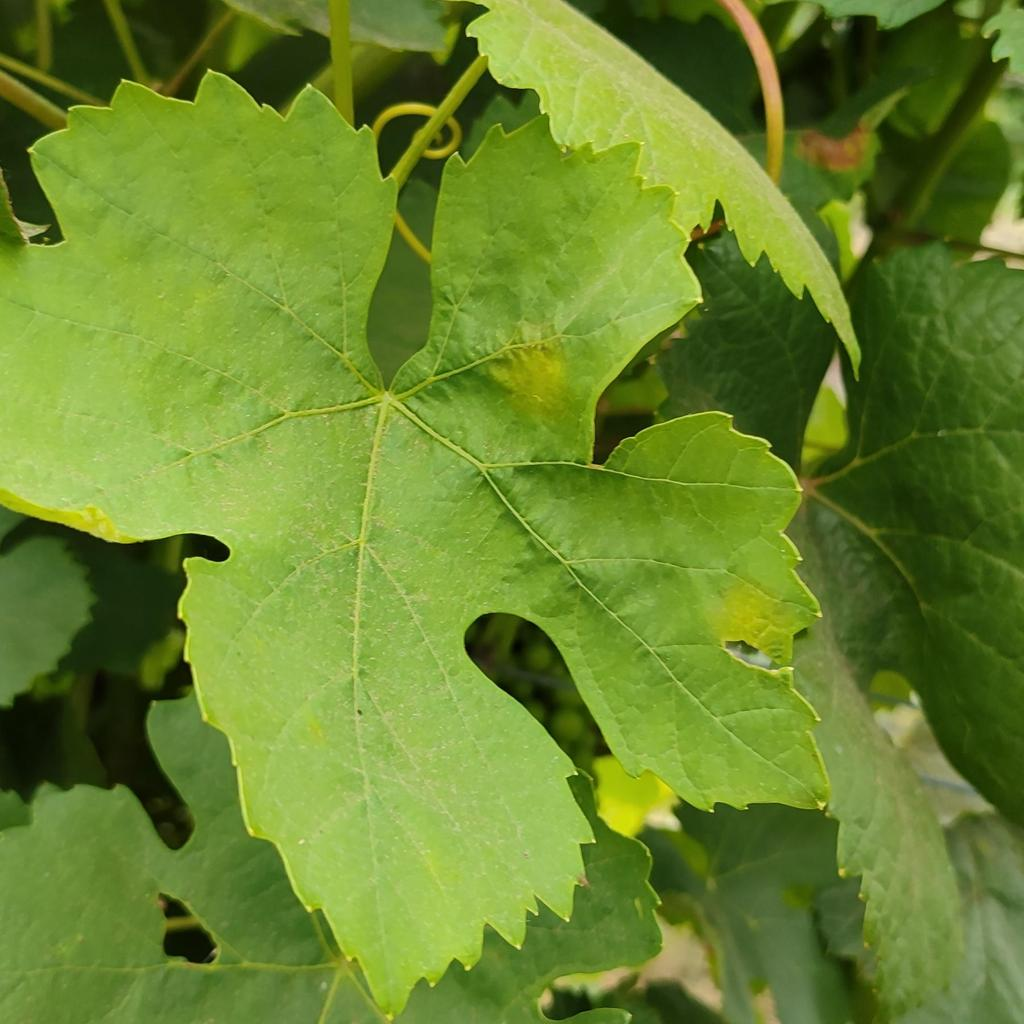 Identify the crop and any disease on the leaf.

grapevine, downy mildew
